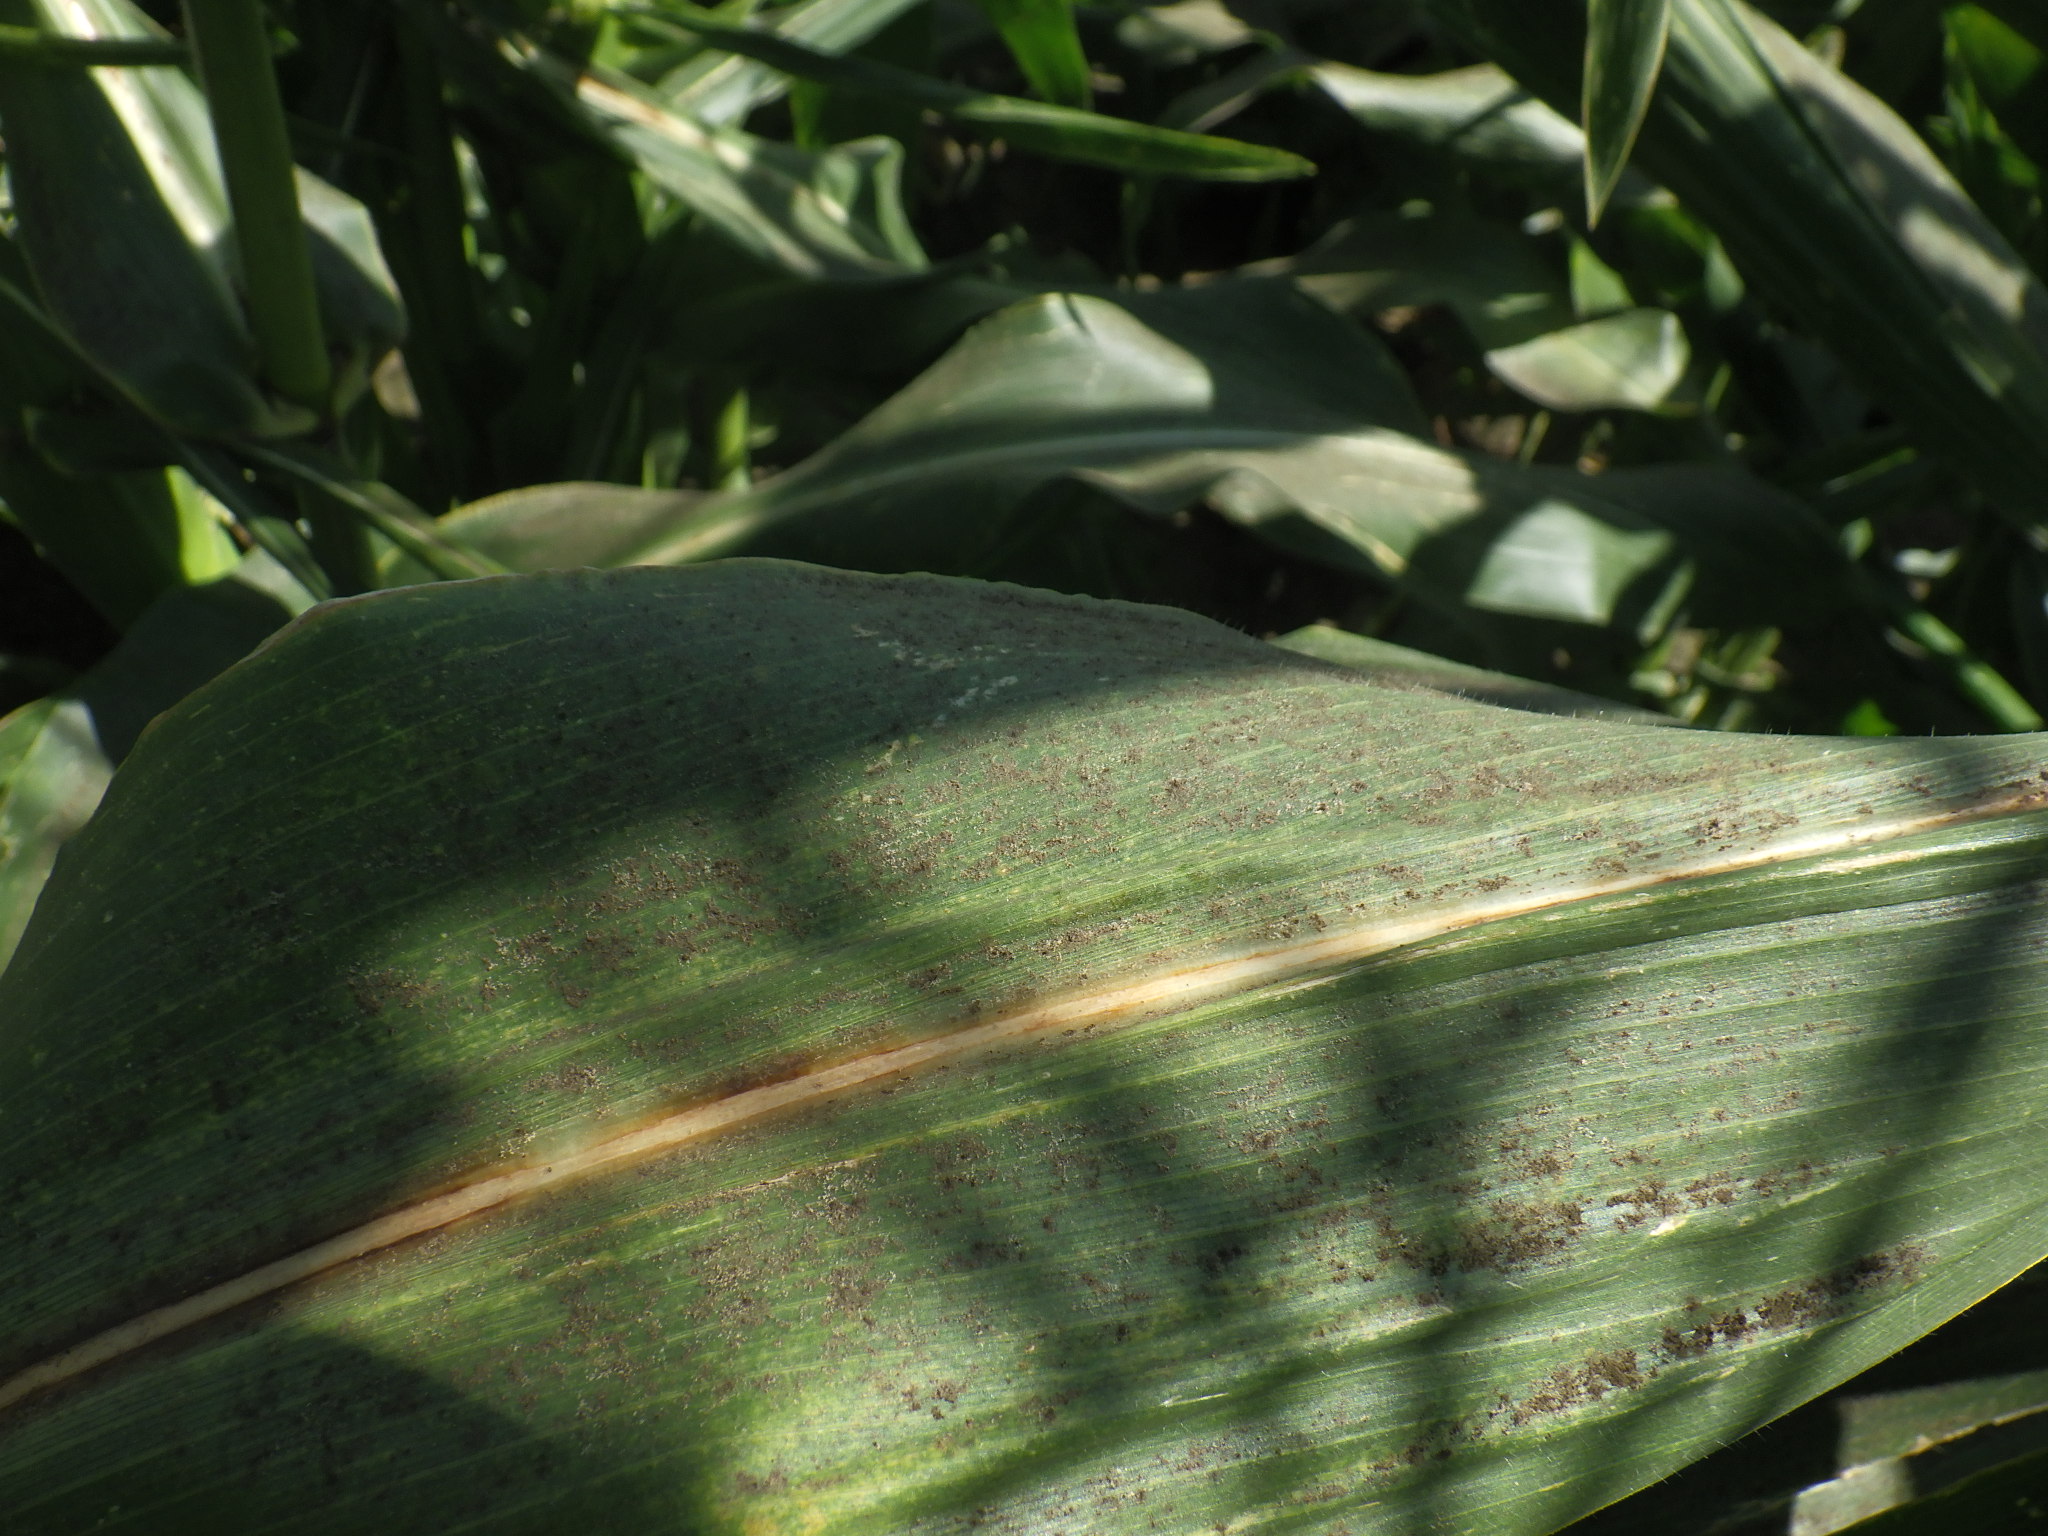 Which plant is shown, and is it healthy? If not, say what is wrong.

corn, cicadellidae
